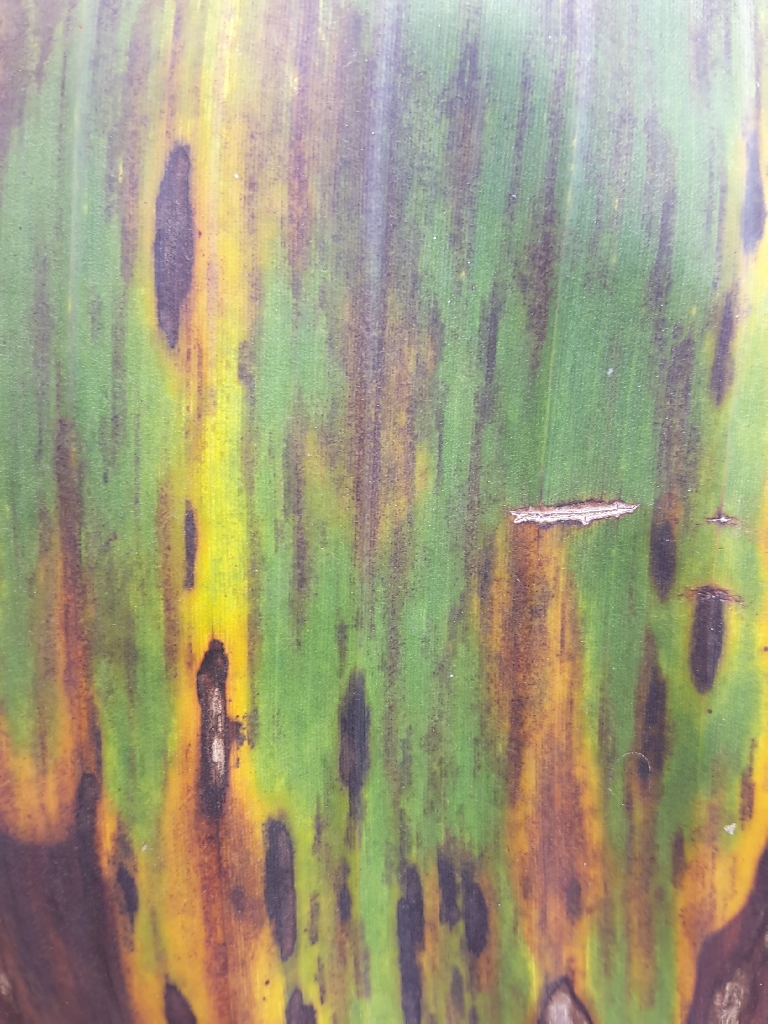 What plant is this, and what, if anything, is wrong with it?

banana, black sigatoka
